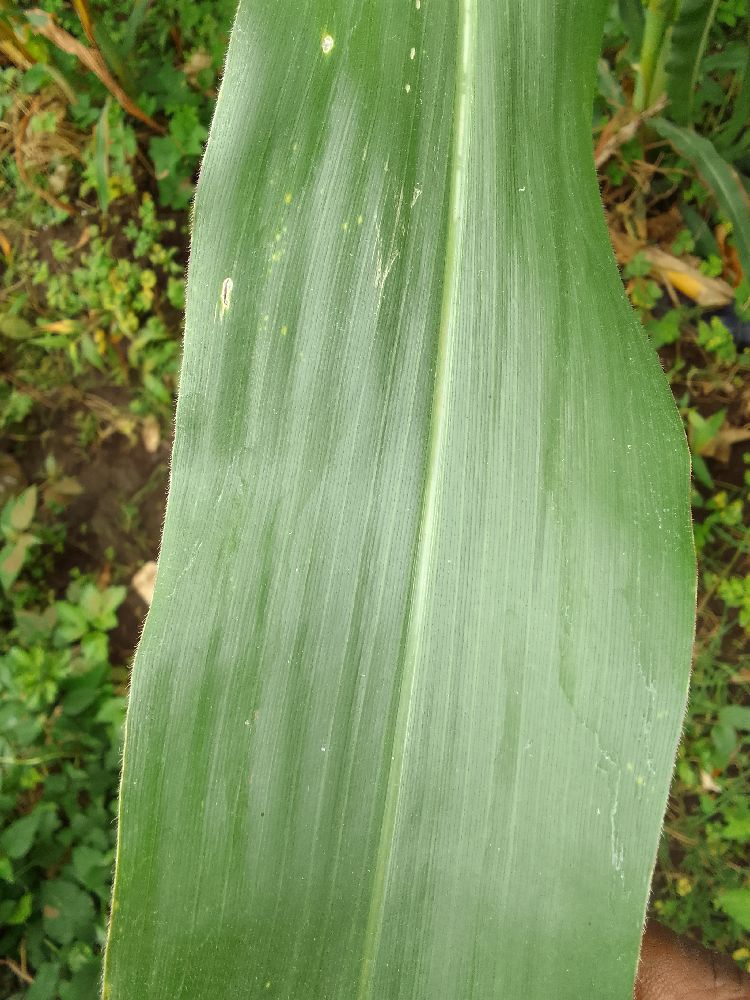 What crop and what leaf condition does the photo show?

maize, healthy
